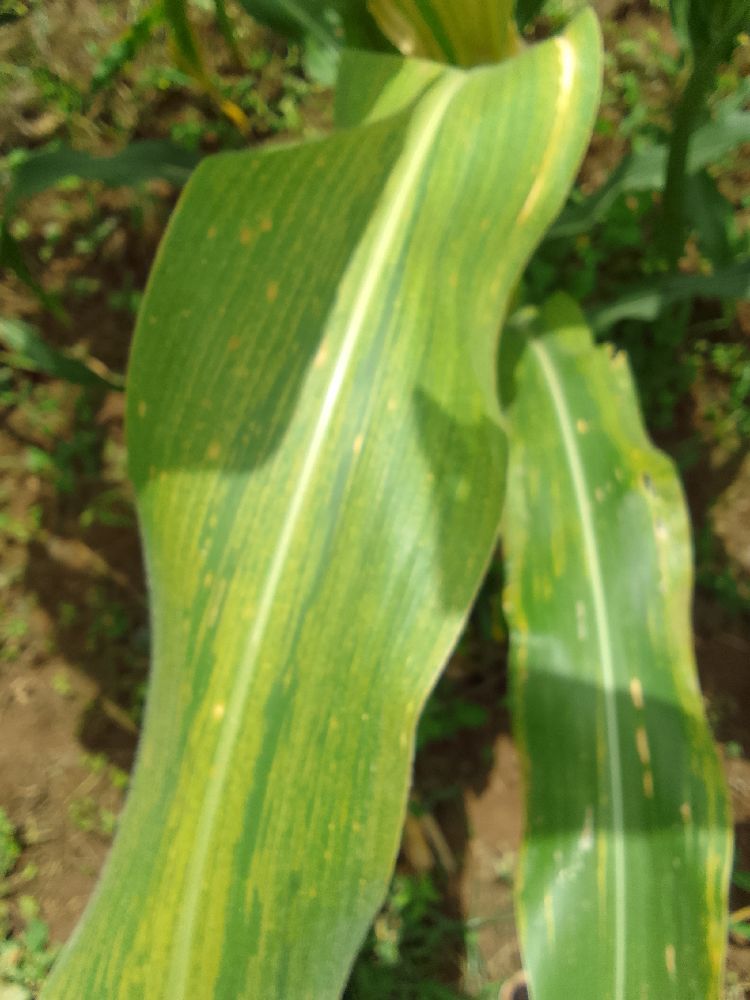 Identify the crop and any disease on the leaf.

maize, maize lethal necrosis
